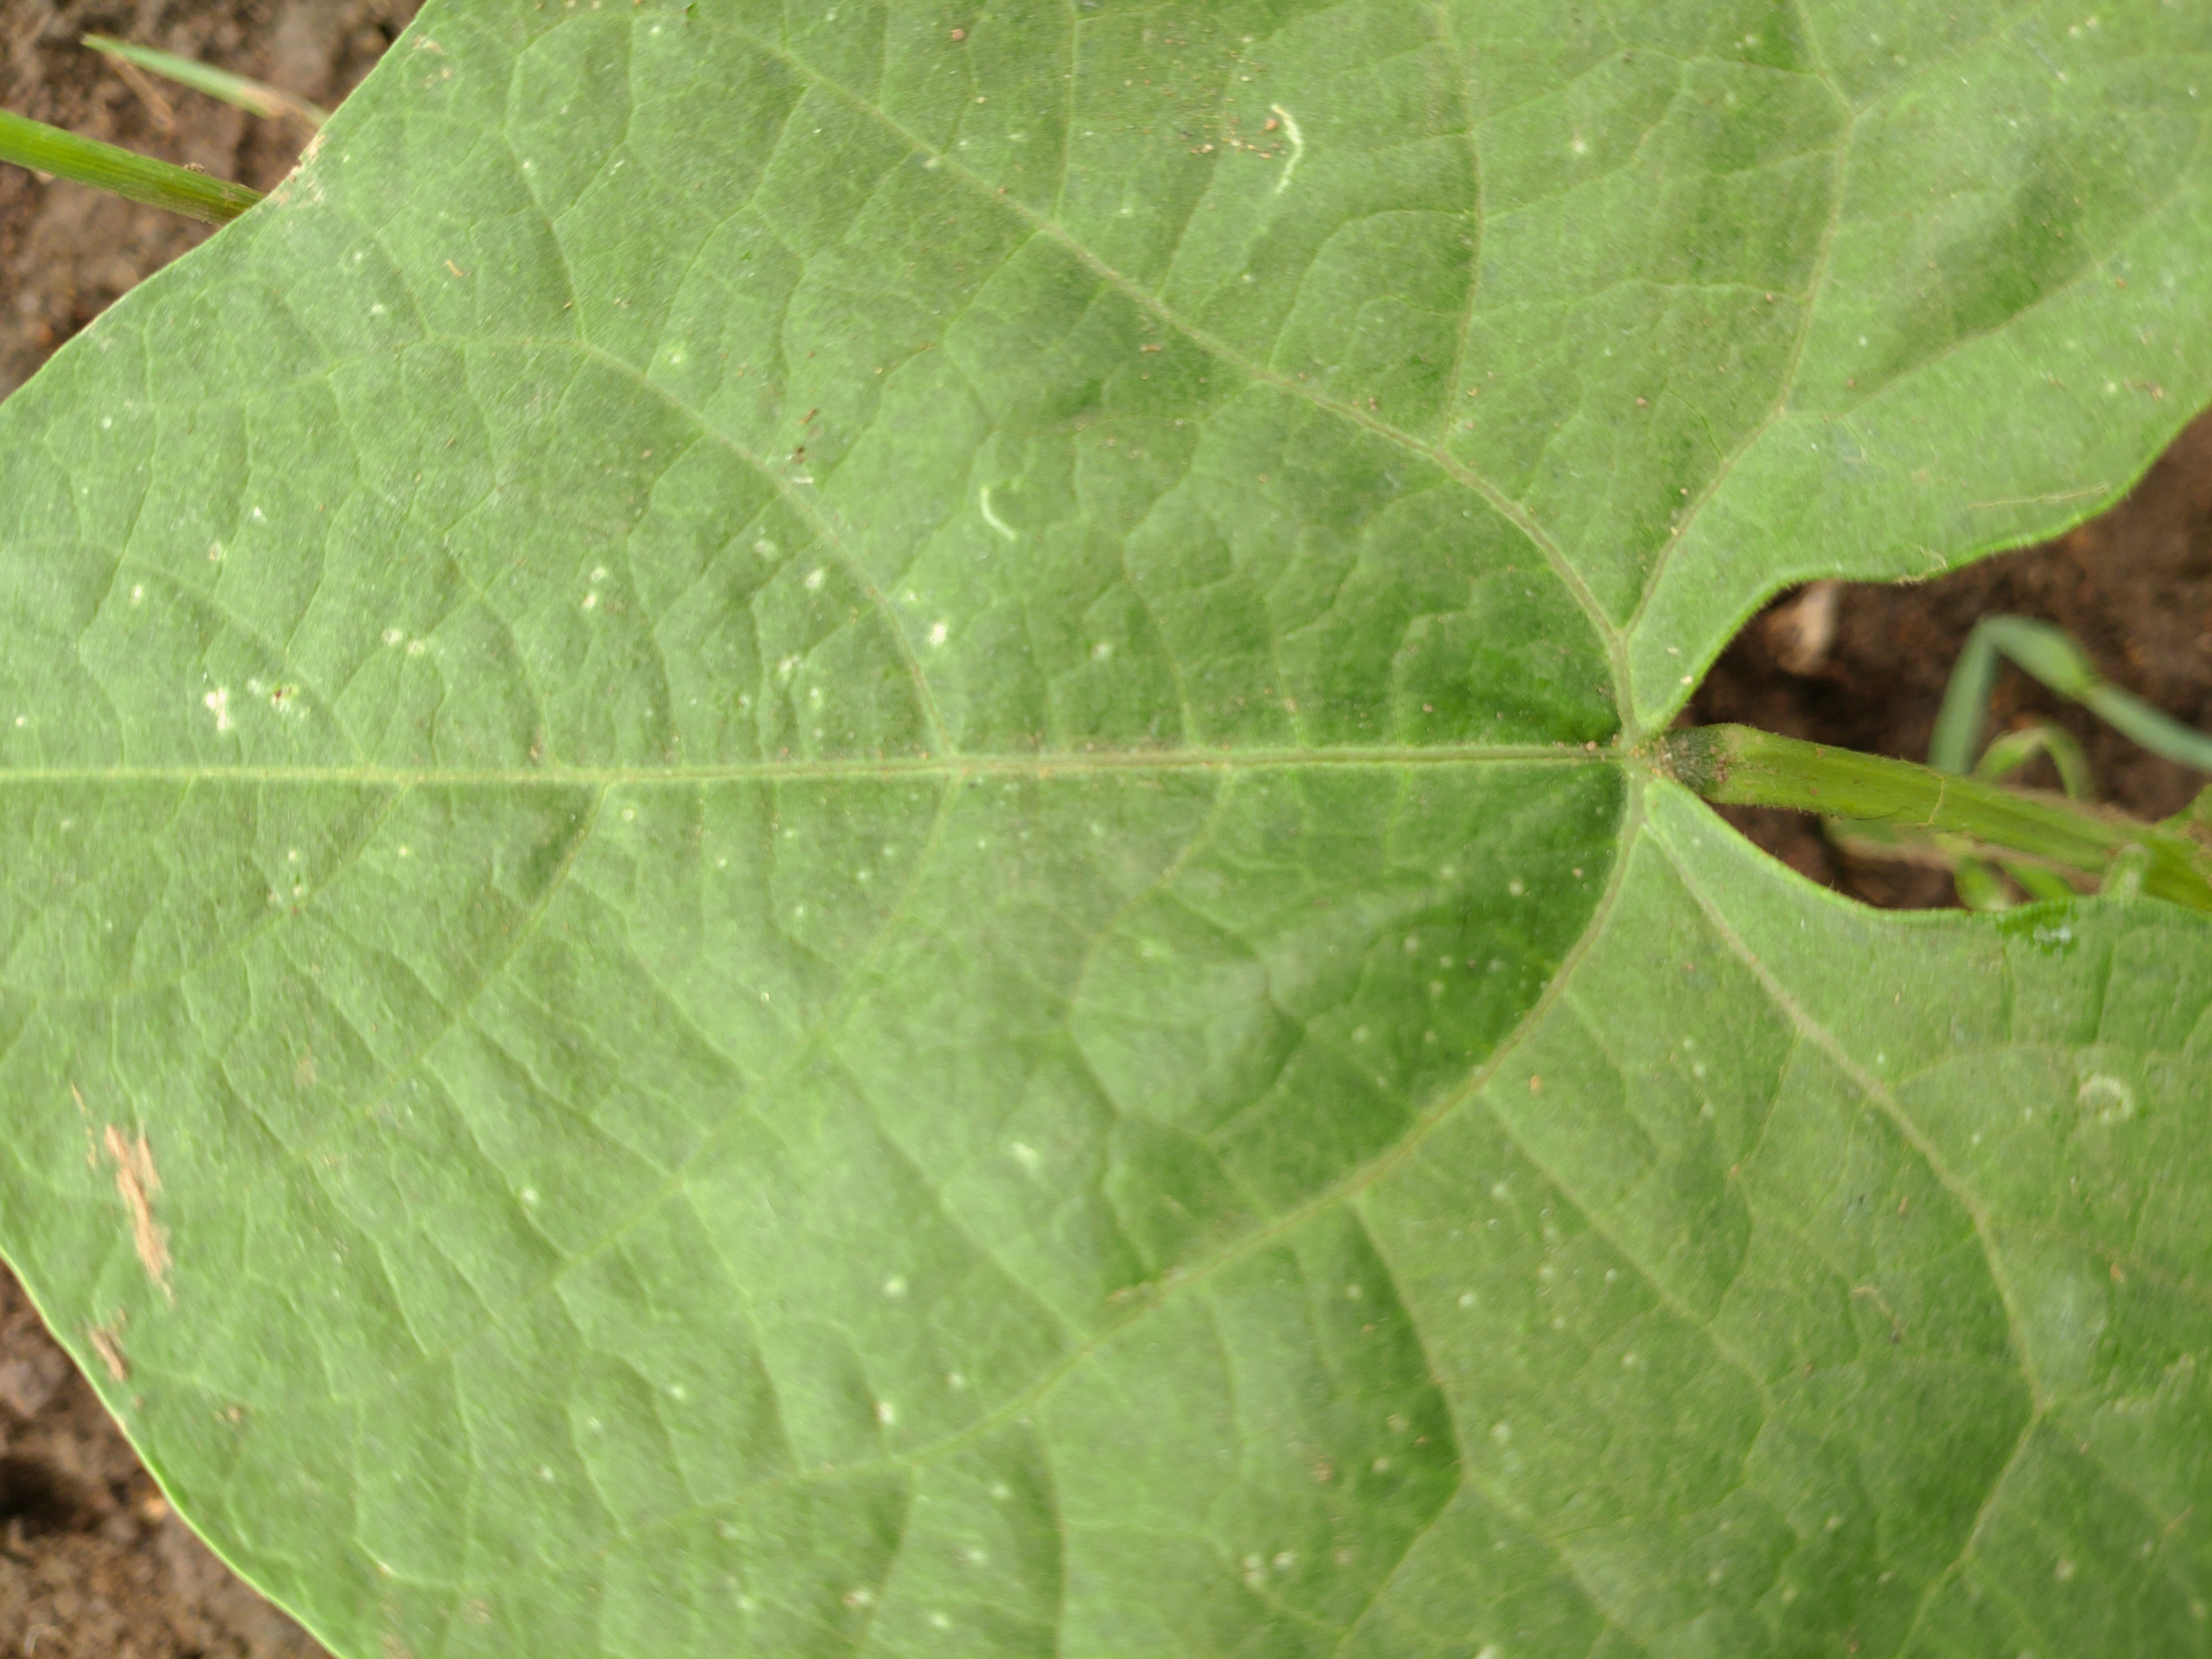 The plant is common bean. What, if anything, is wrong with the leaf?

healthy
